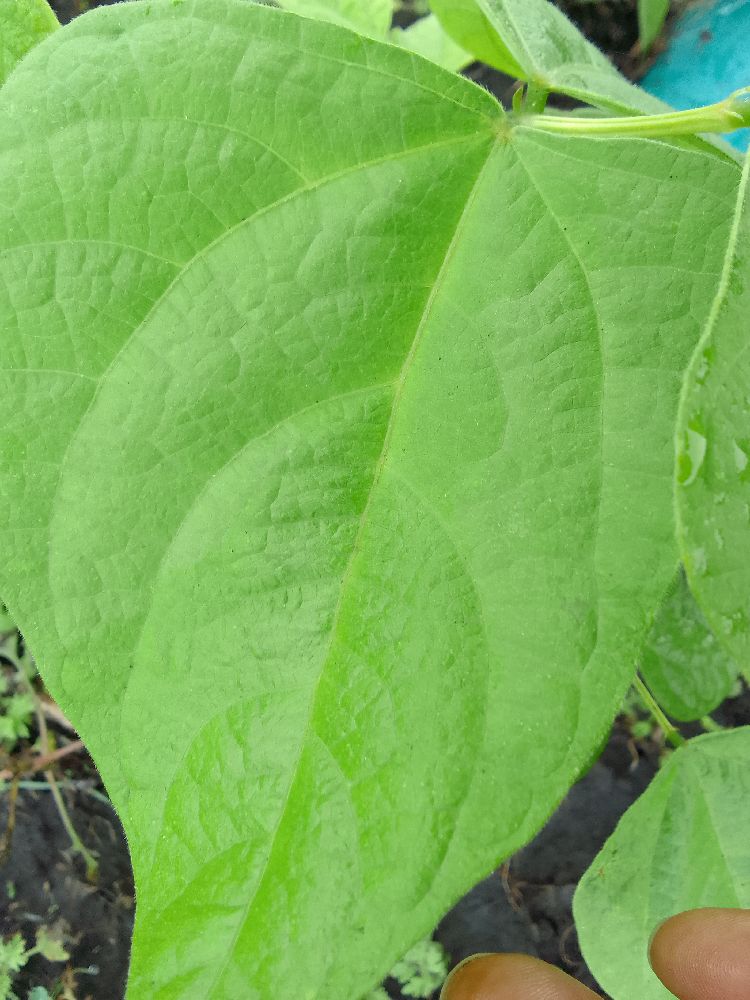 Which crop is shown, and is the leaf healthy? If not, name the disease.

common bean, healthy
